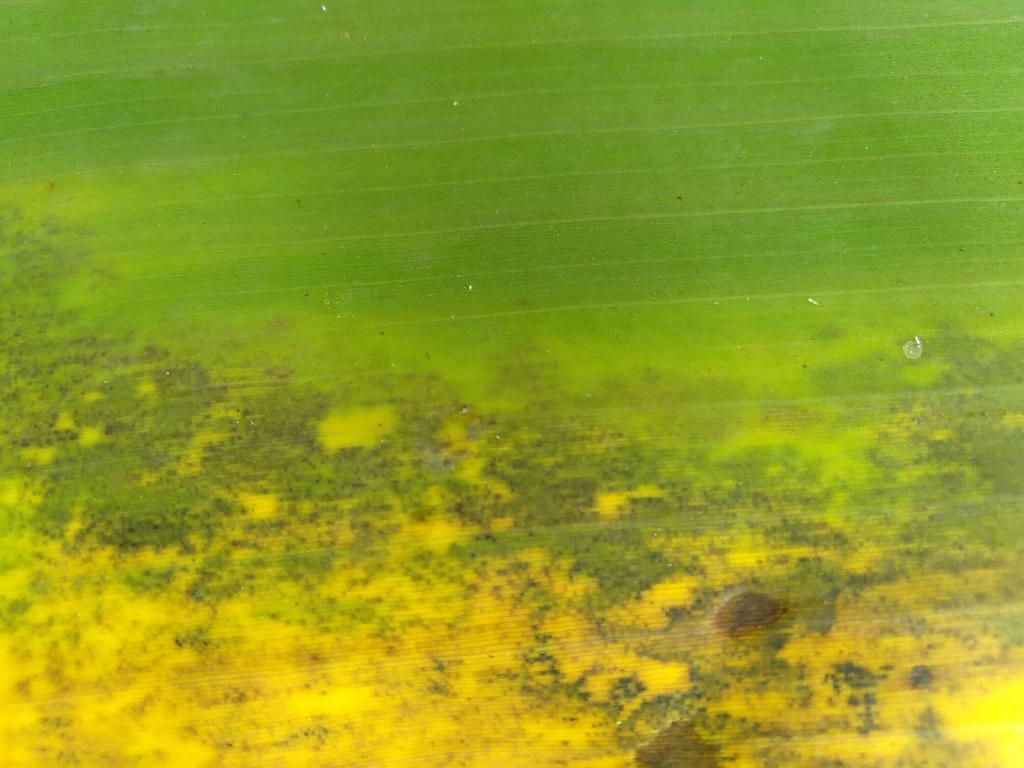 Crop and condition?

banana, black sigatoka
